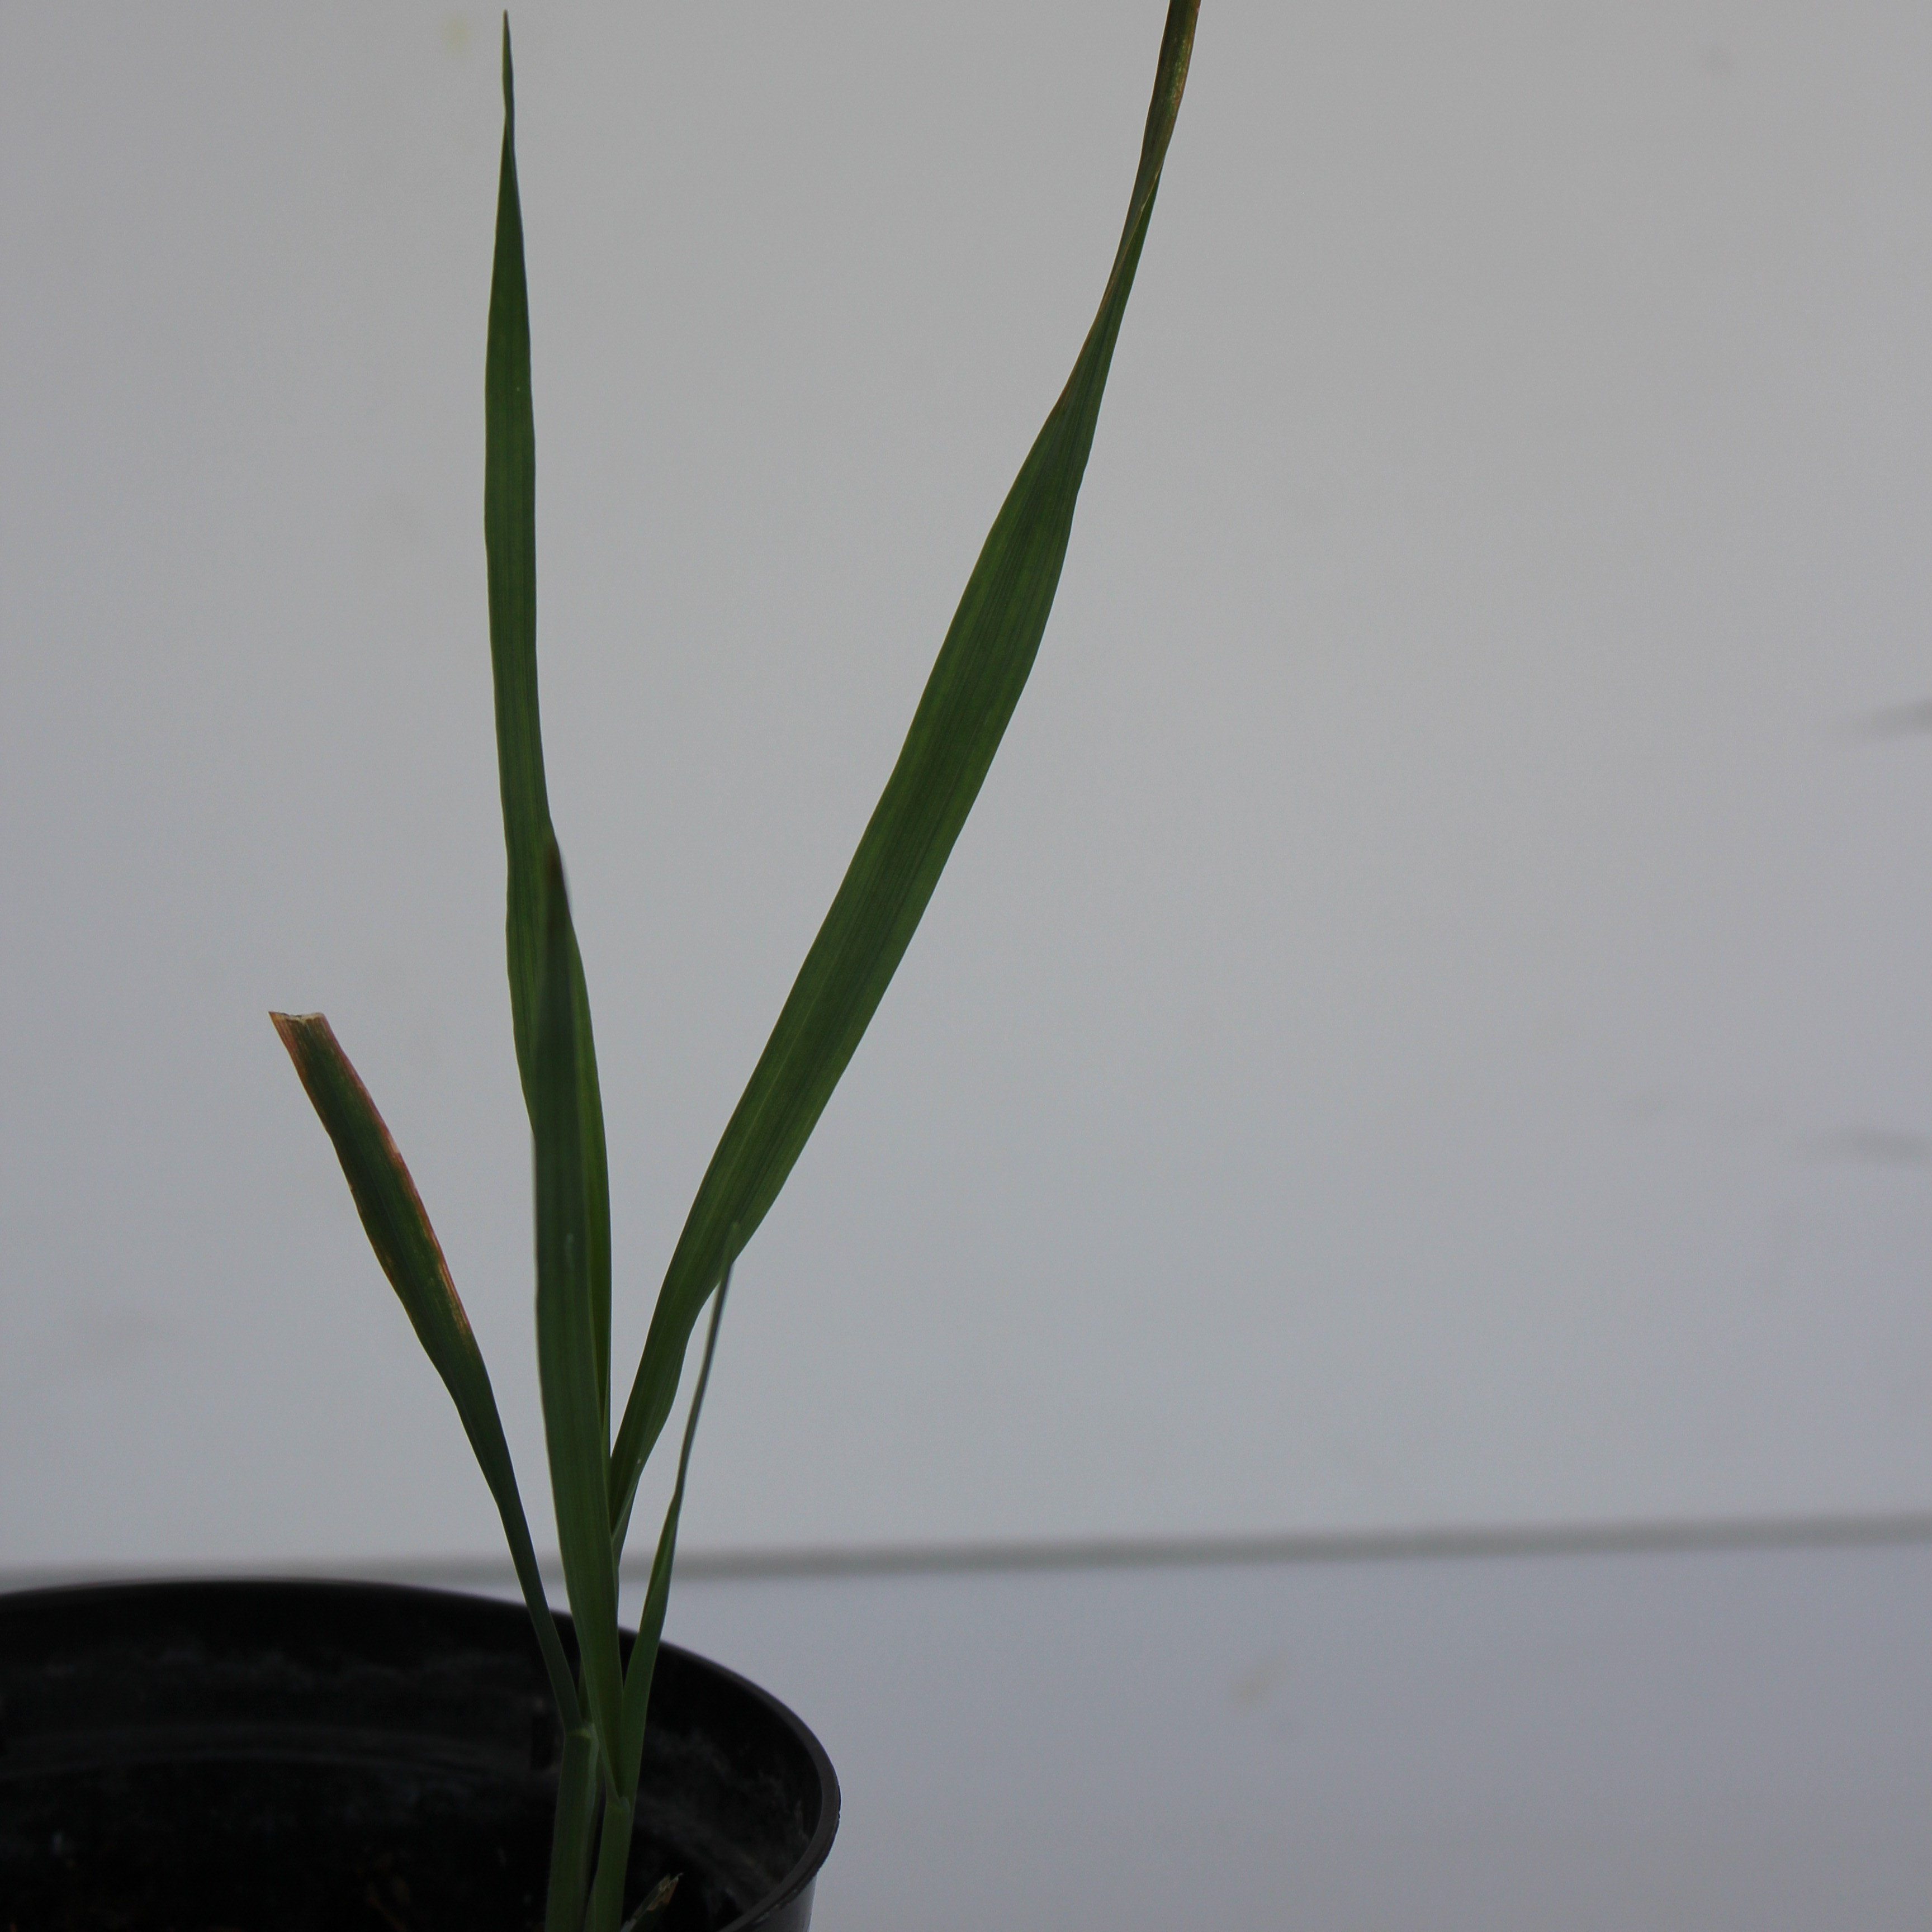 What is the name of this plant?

Avena sterilis
